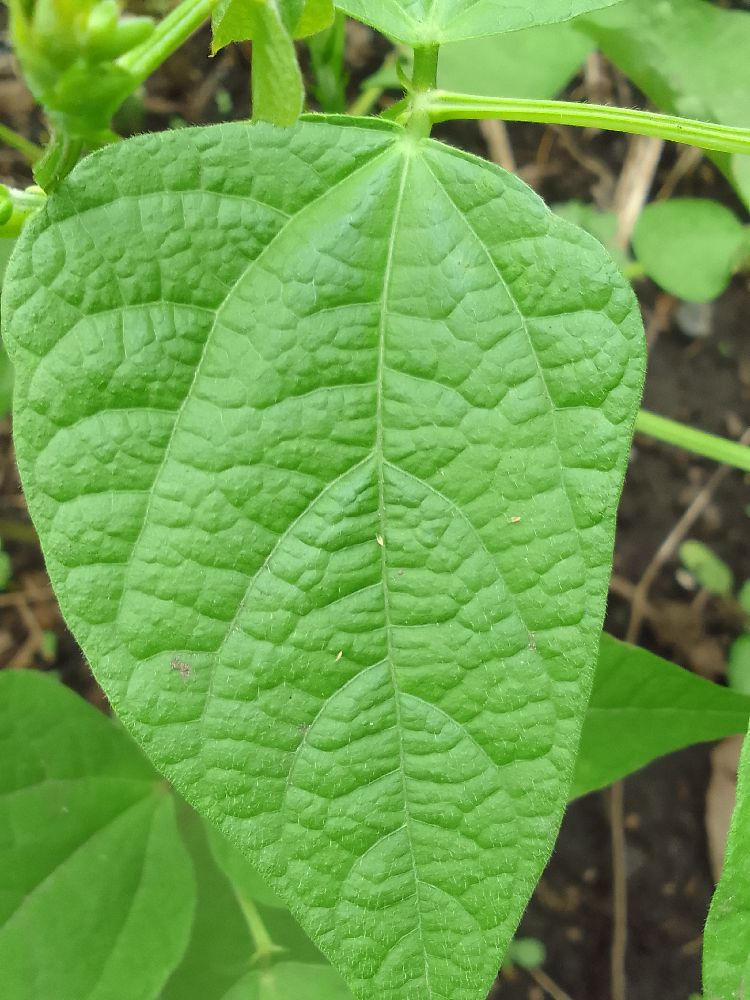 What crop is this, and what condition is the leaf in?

common bean, healthy
